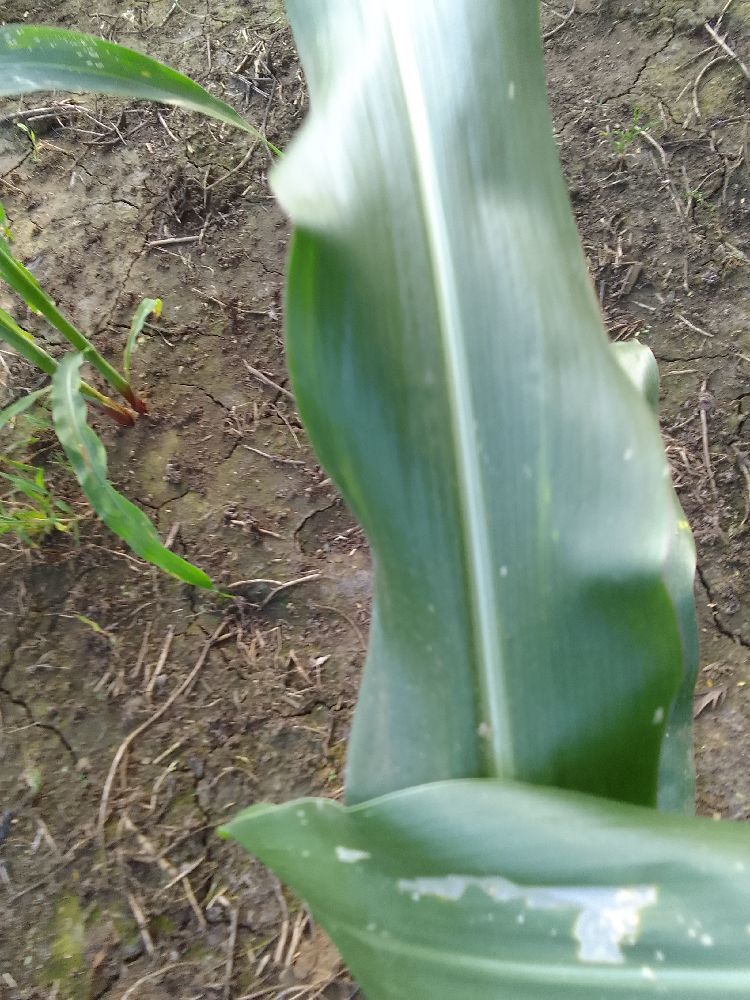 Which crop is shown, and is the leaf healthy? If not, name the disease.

maize, healthy
